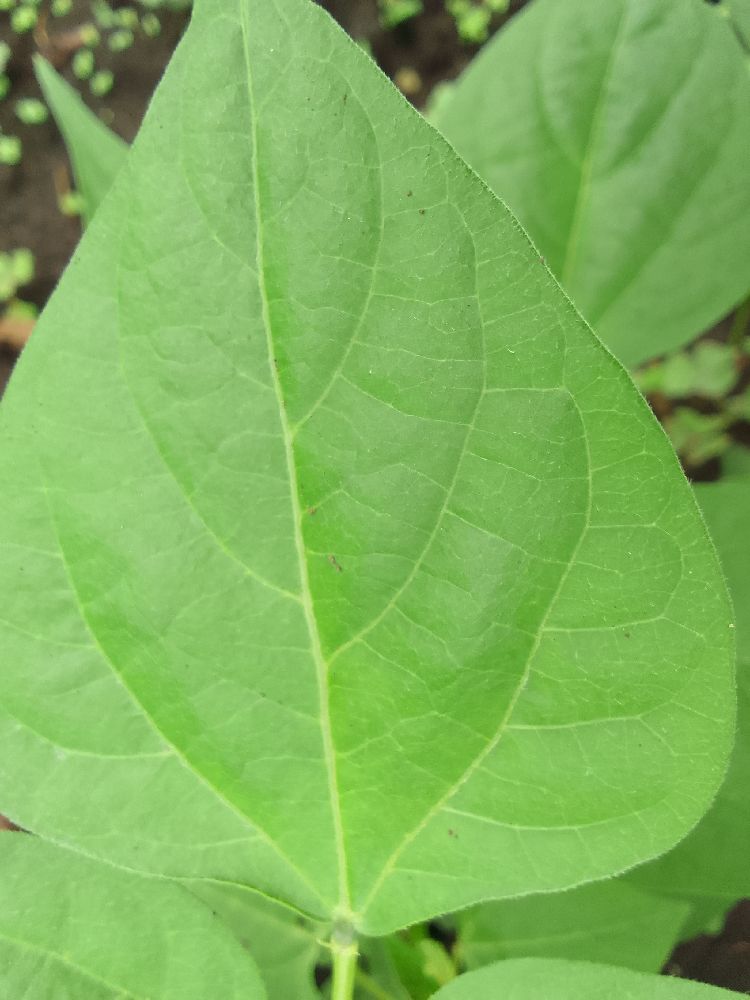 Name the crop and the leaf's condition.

common bean, healthy
